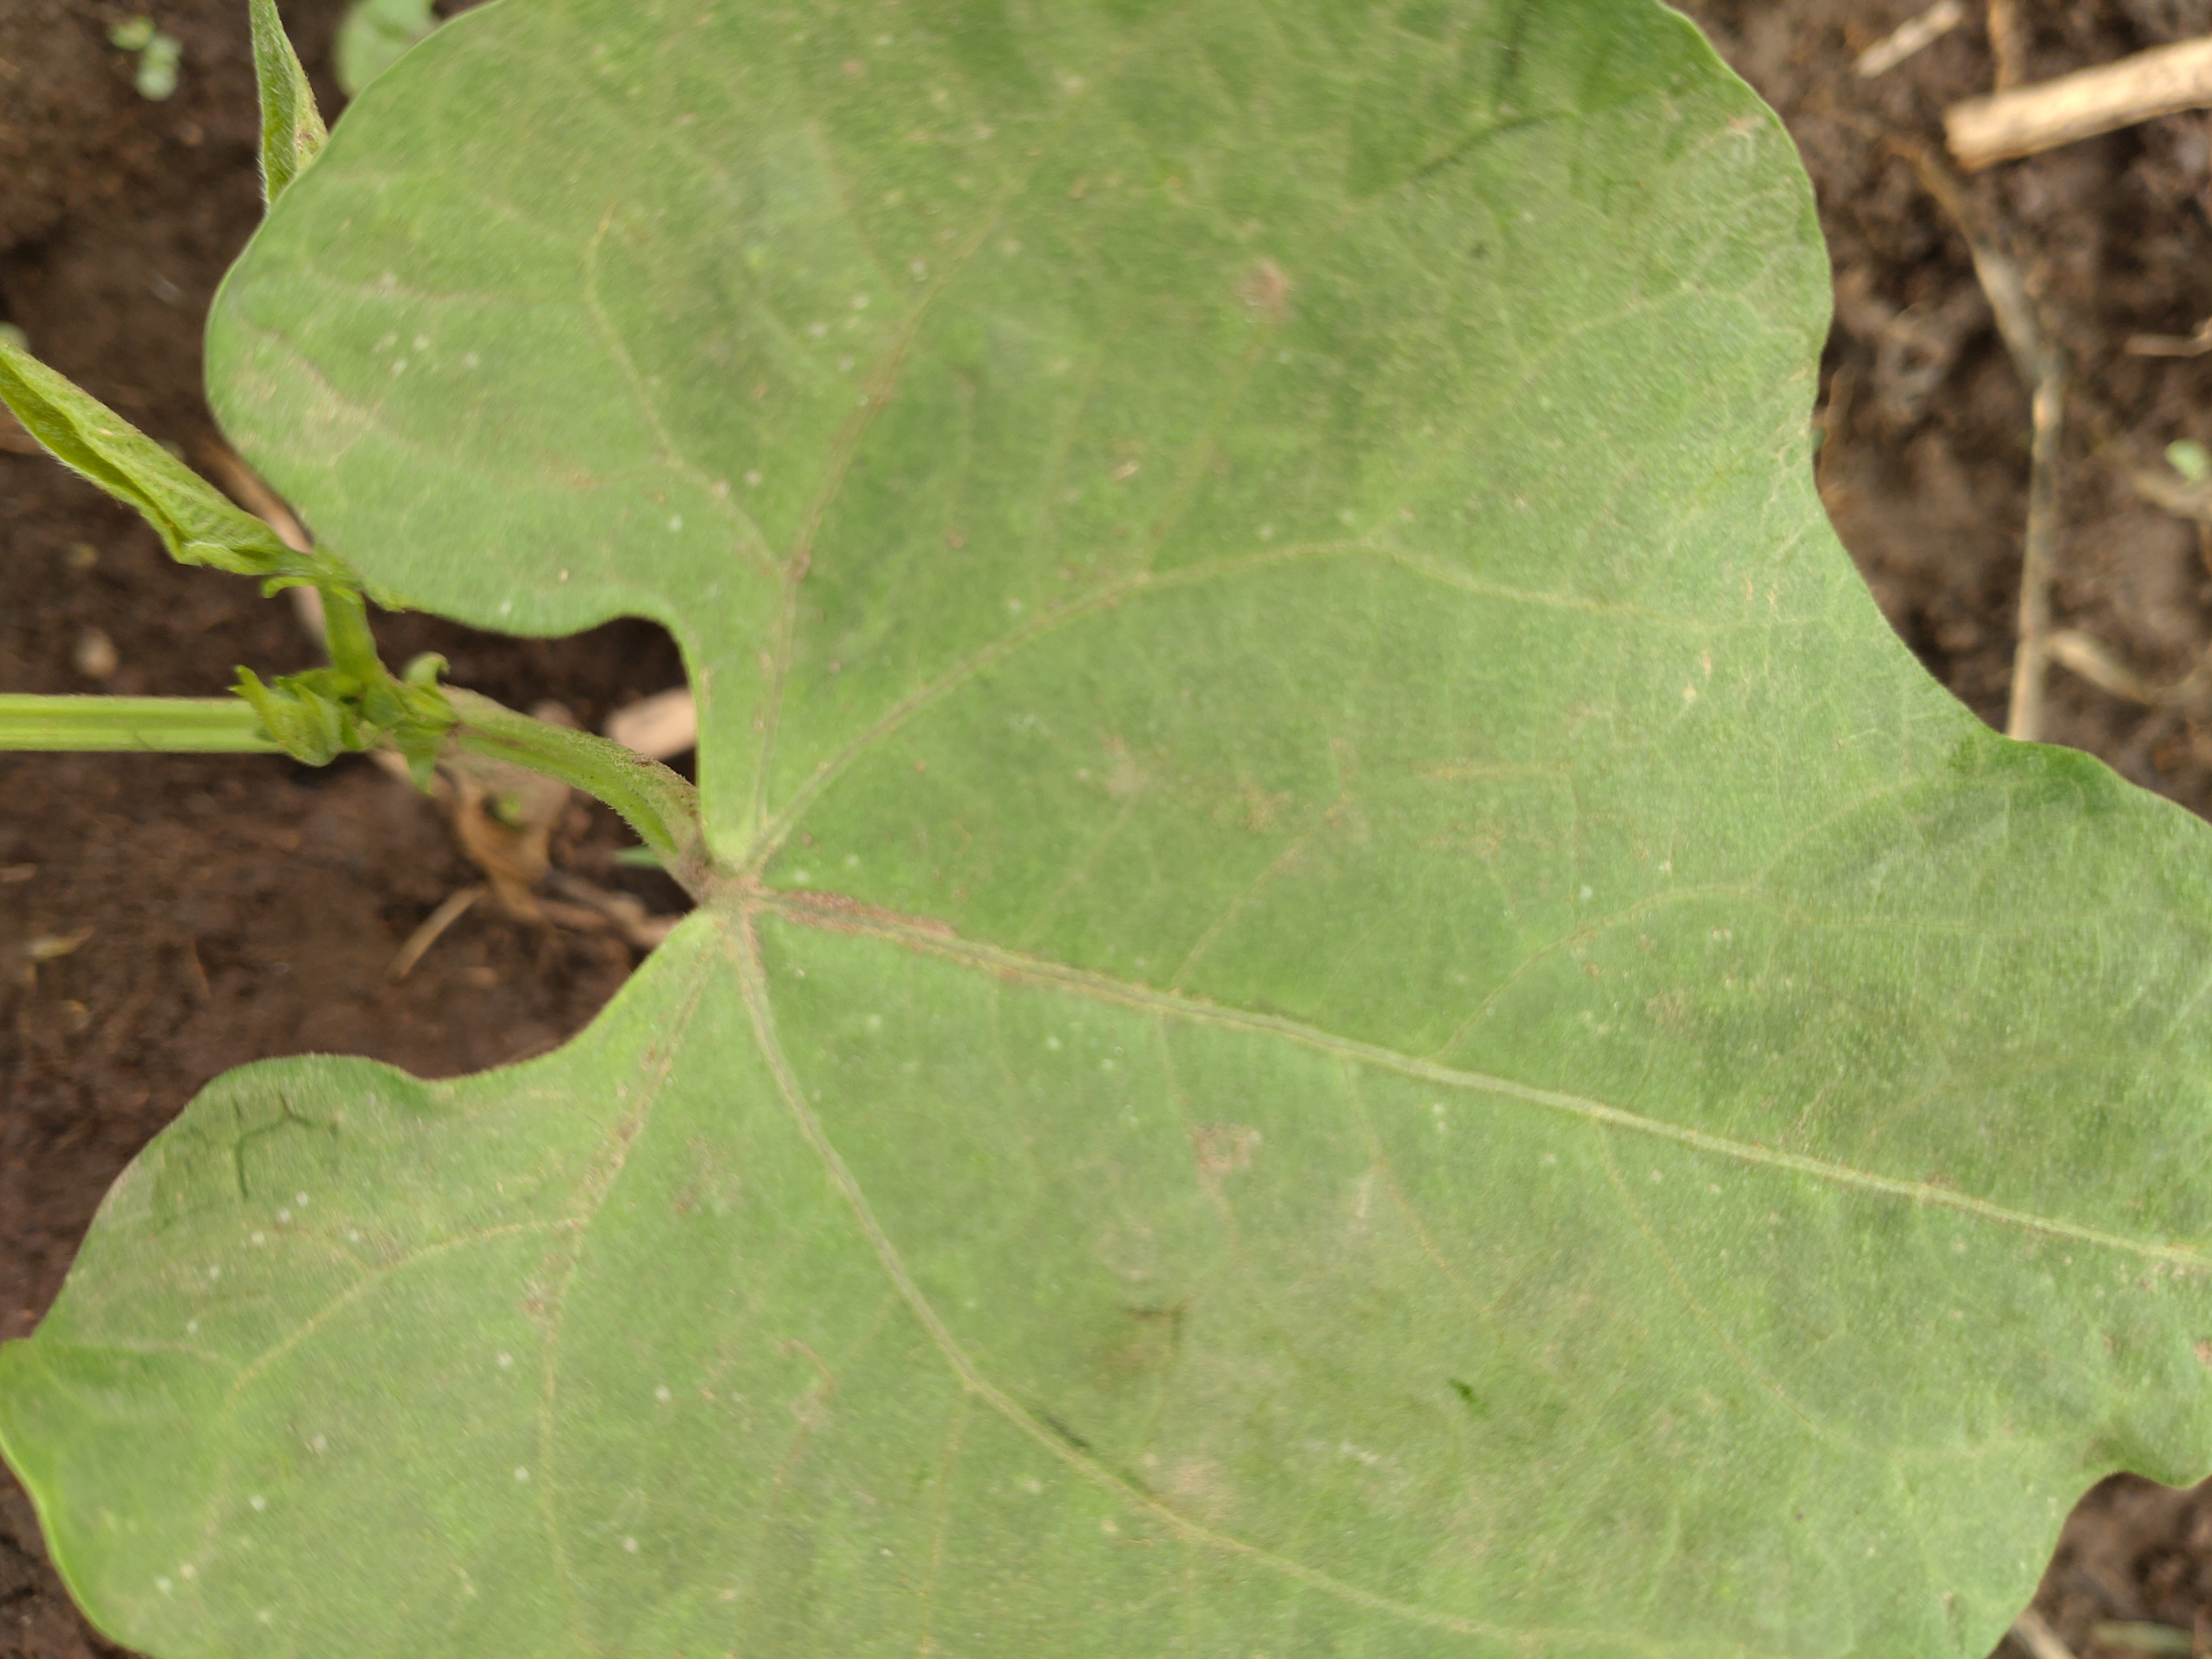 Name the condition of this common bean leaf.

healthy
